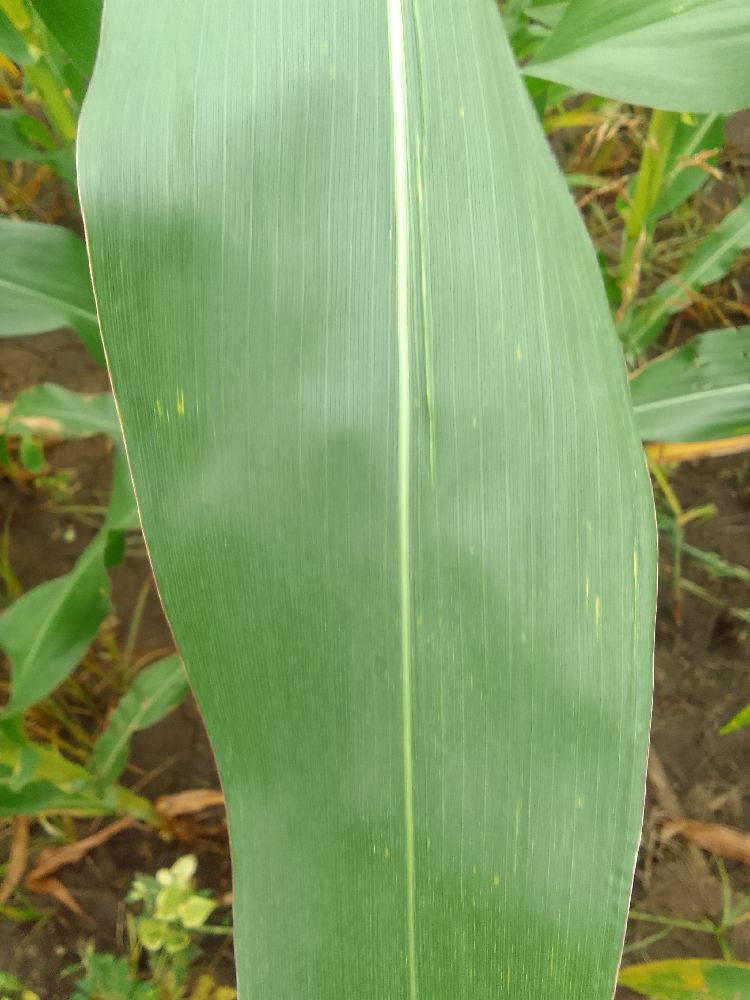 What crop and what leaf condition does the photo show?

maize, healthy
